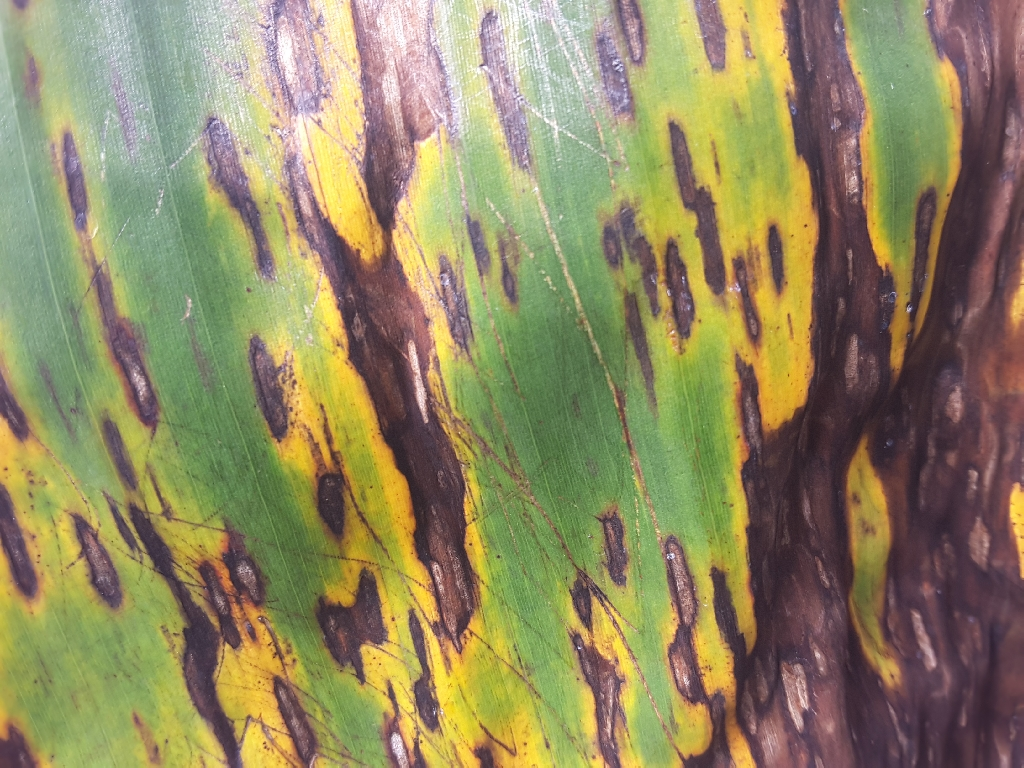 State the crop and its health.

banana, black sigatoka
